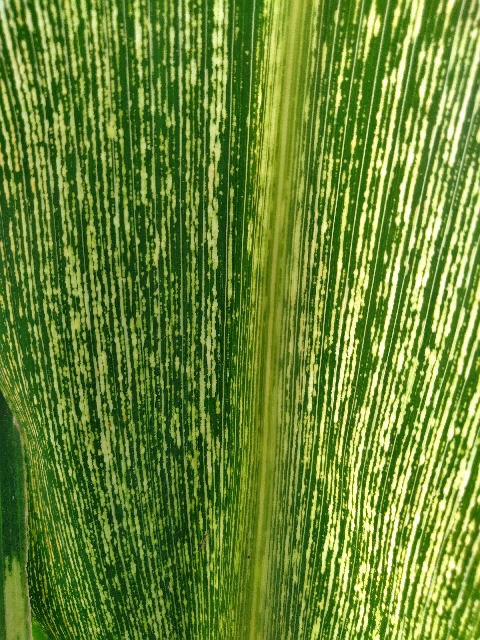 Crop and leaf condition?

maize, maize streak virus
